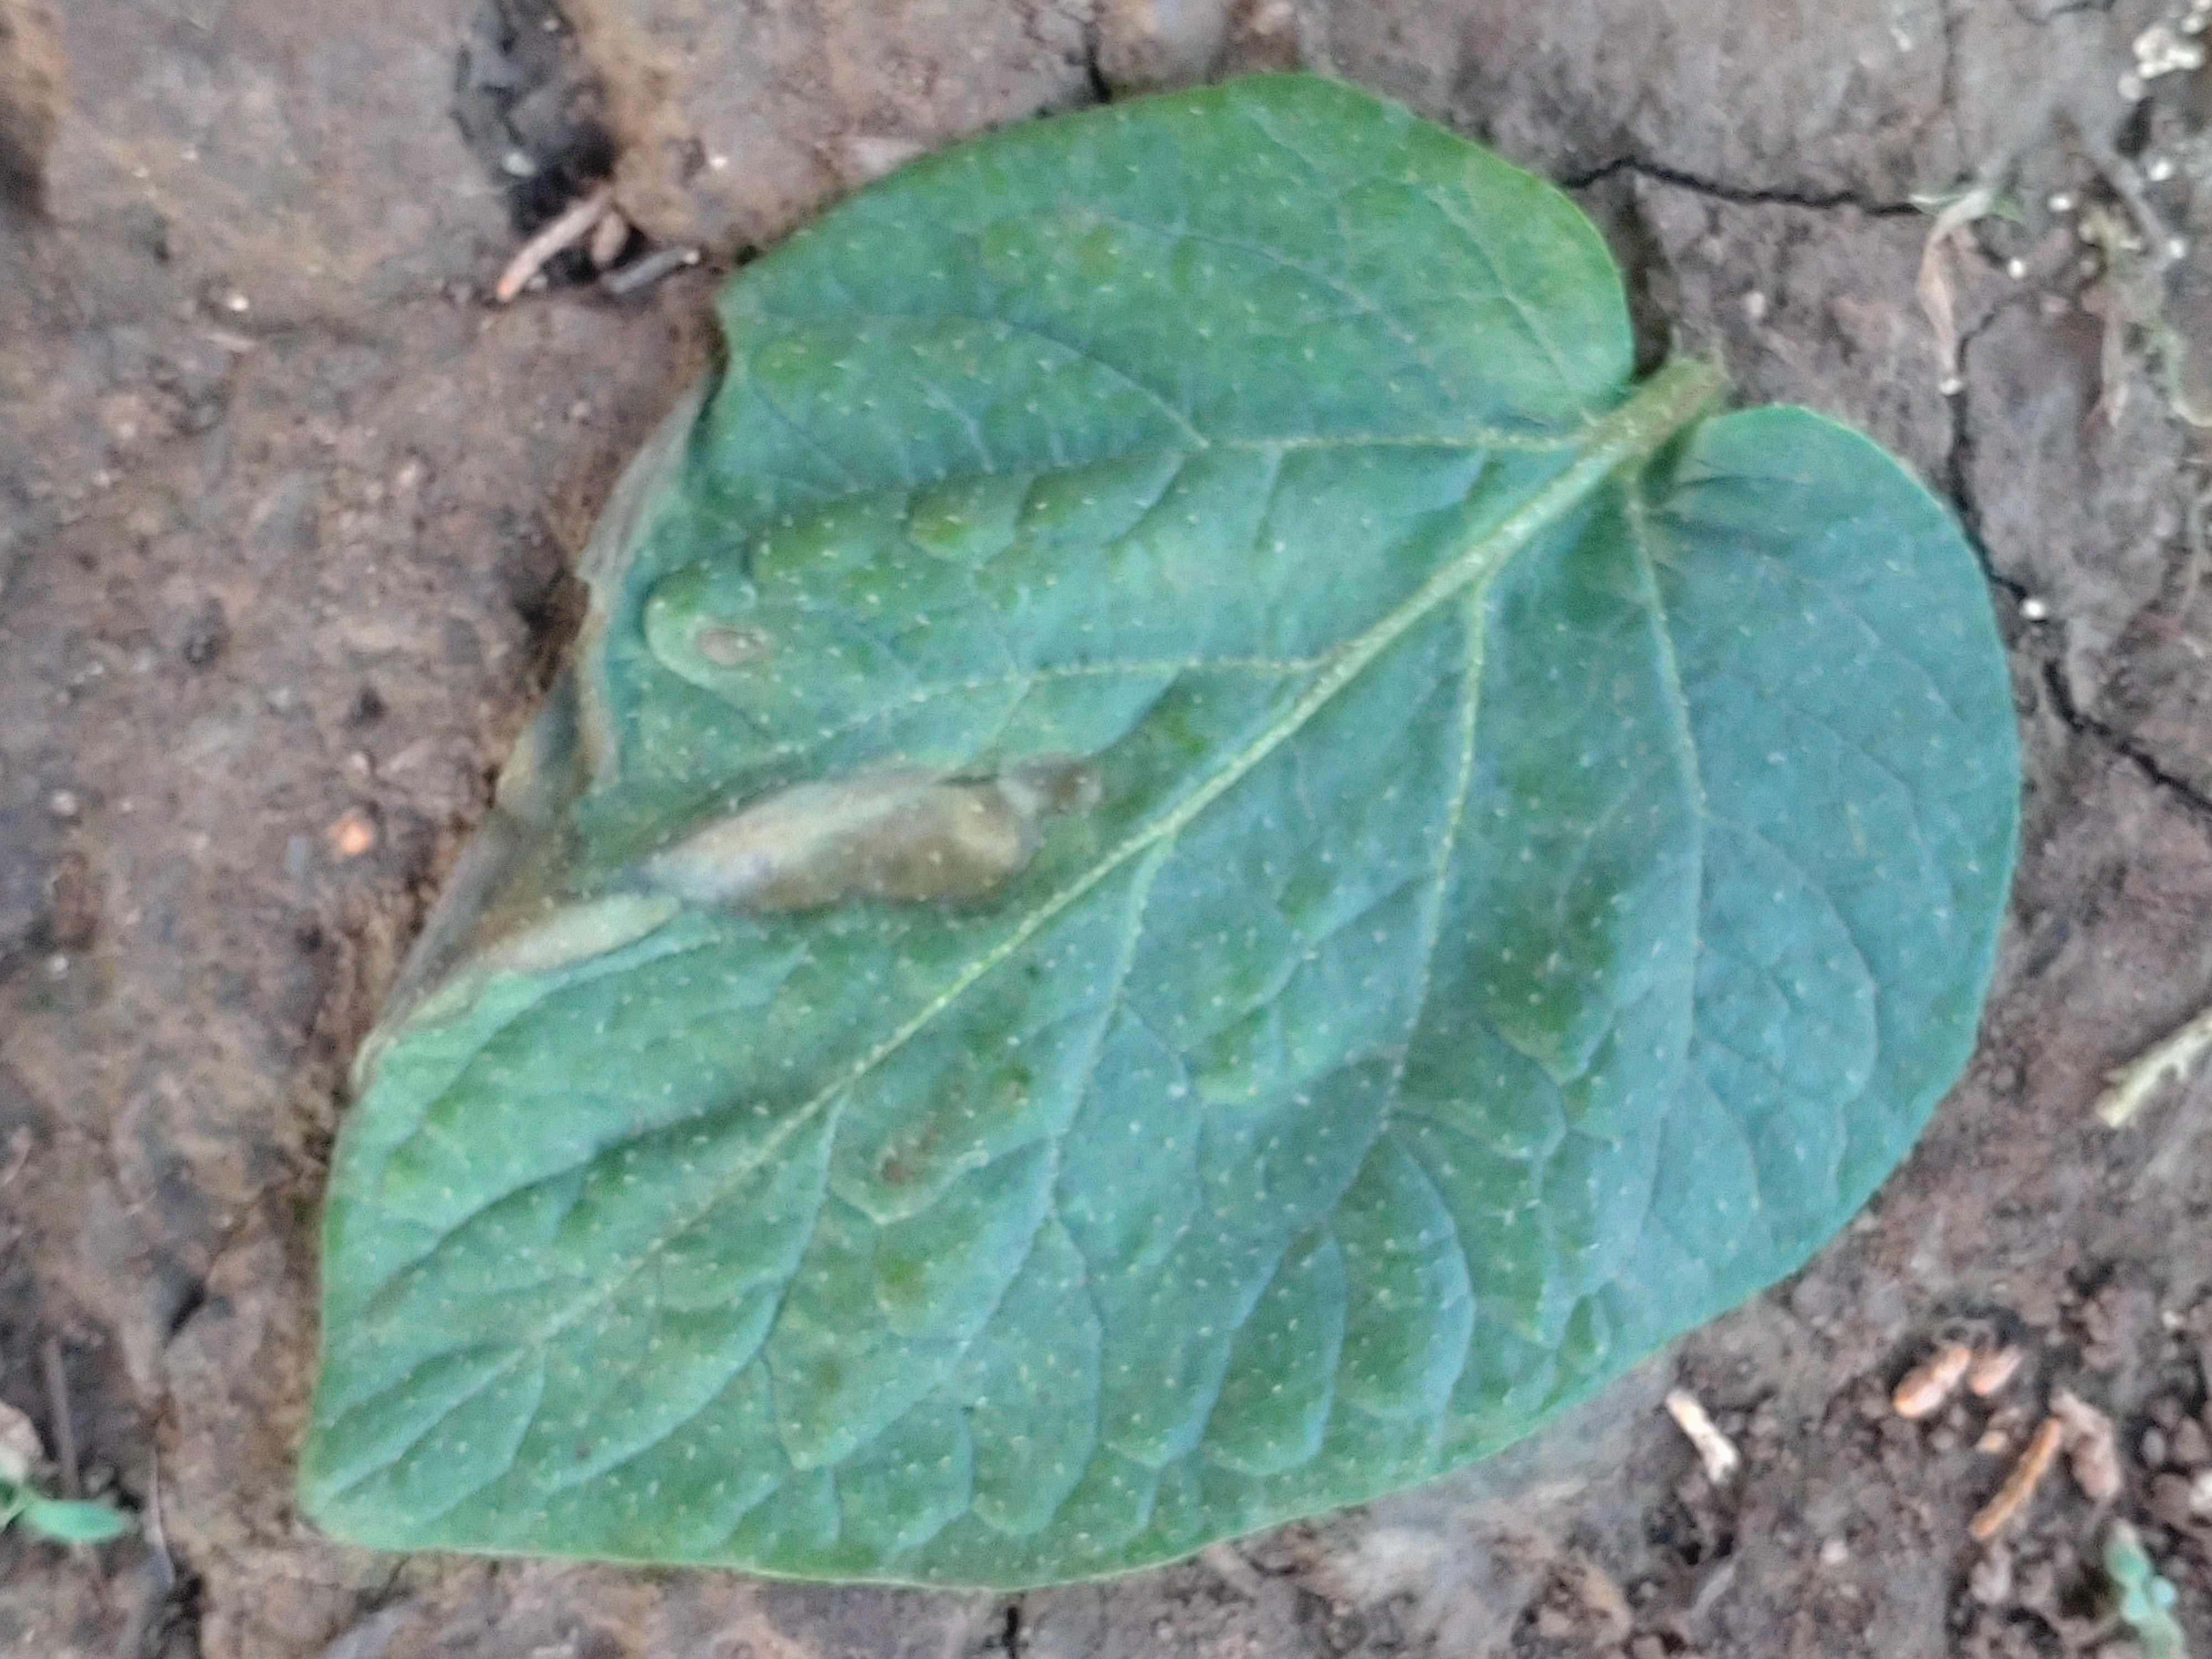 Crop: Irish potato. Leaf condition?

early blight
